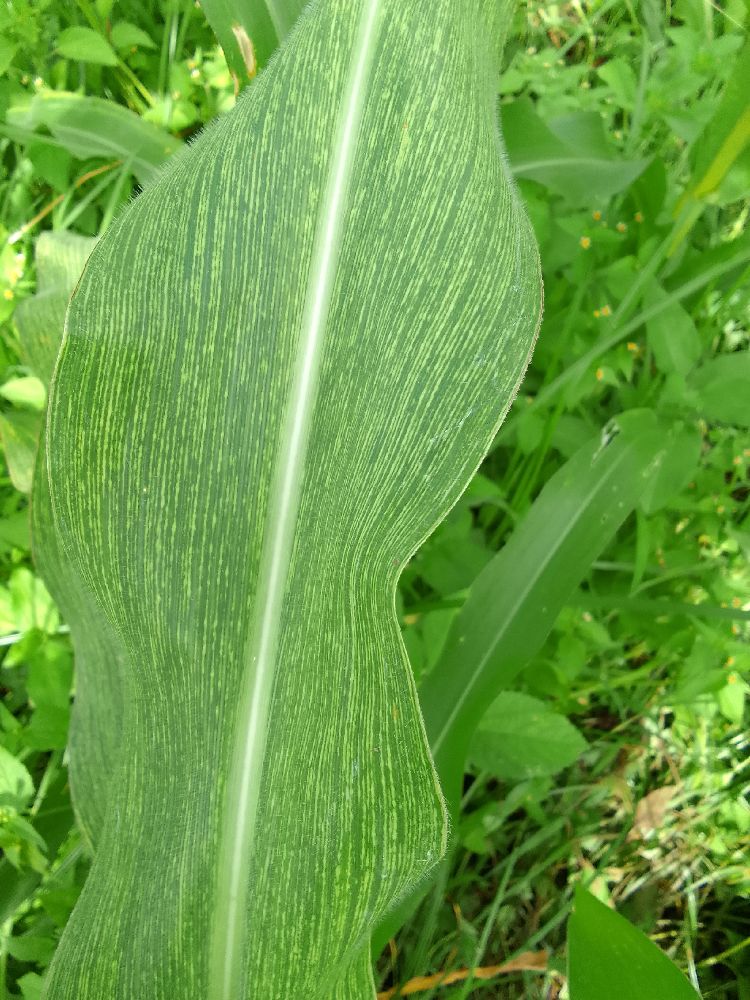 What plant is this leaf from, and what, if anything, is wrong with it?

maize, maize streak virus
